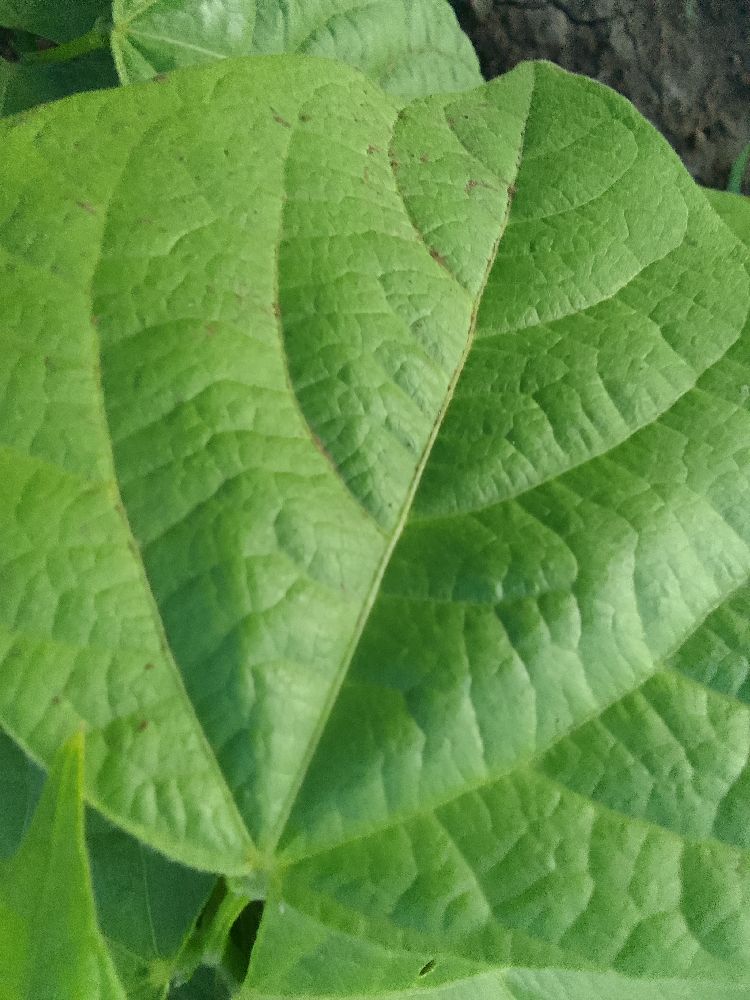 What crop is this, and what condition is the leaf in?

common bean, healthy
